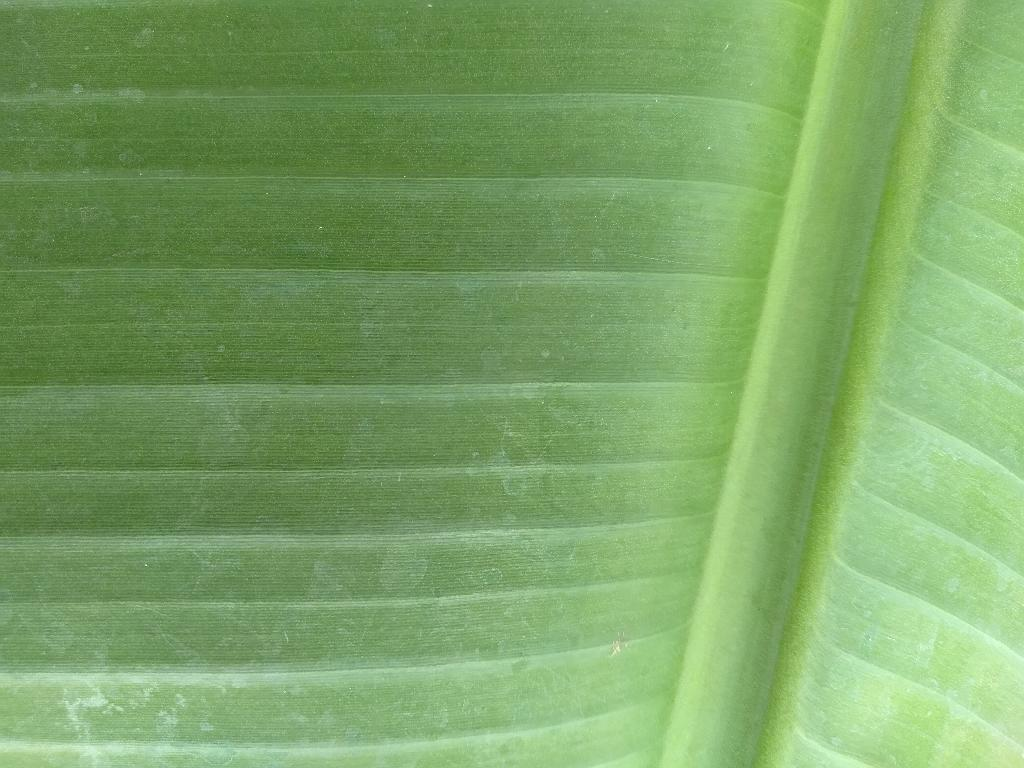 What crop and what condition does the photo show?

banana, healthy
